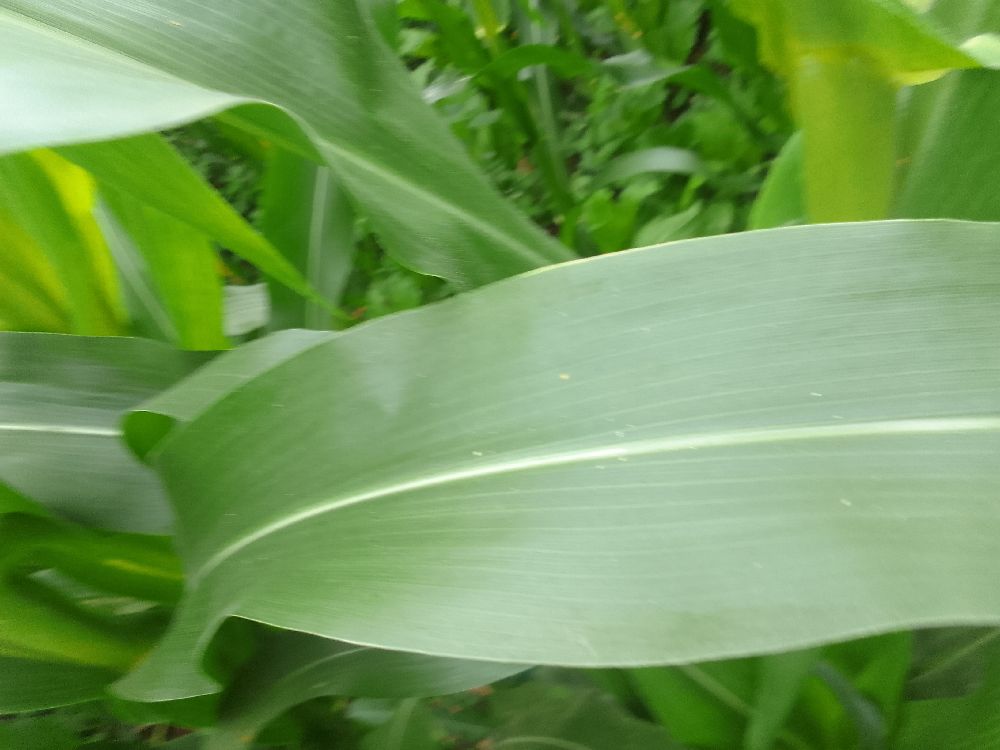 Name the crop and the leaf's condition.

maize, healthy
